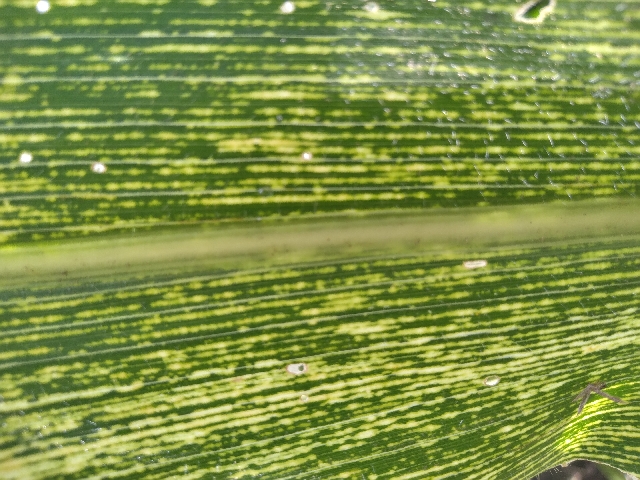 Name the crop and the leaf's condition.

maize, maize streak virus
